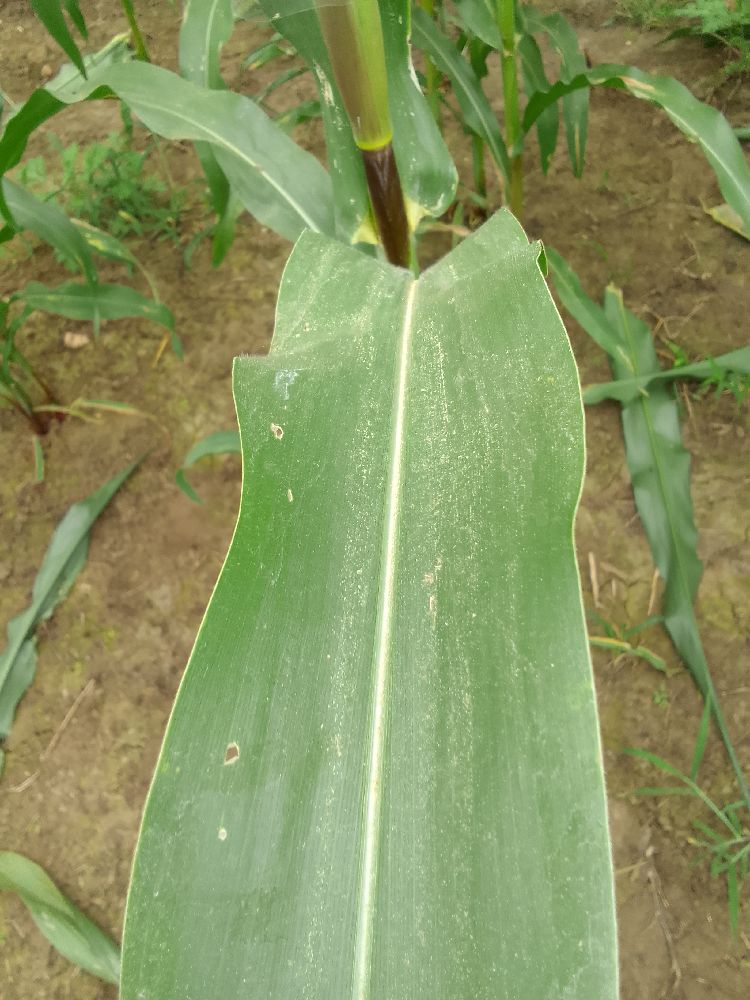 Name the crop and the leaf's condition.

maize, healthy
